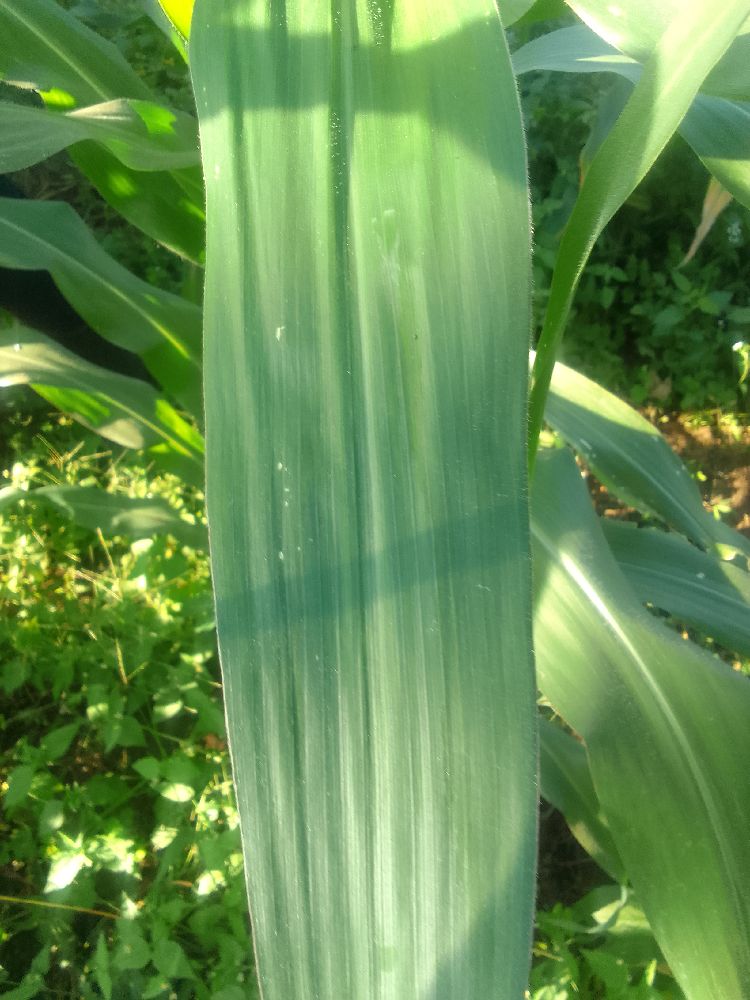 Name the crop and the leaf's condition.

maize, healthy
